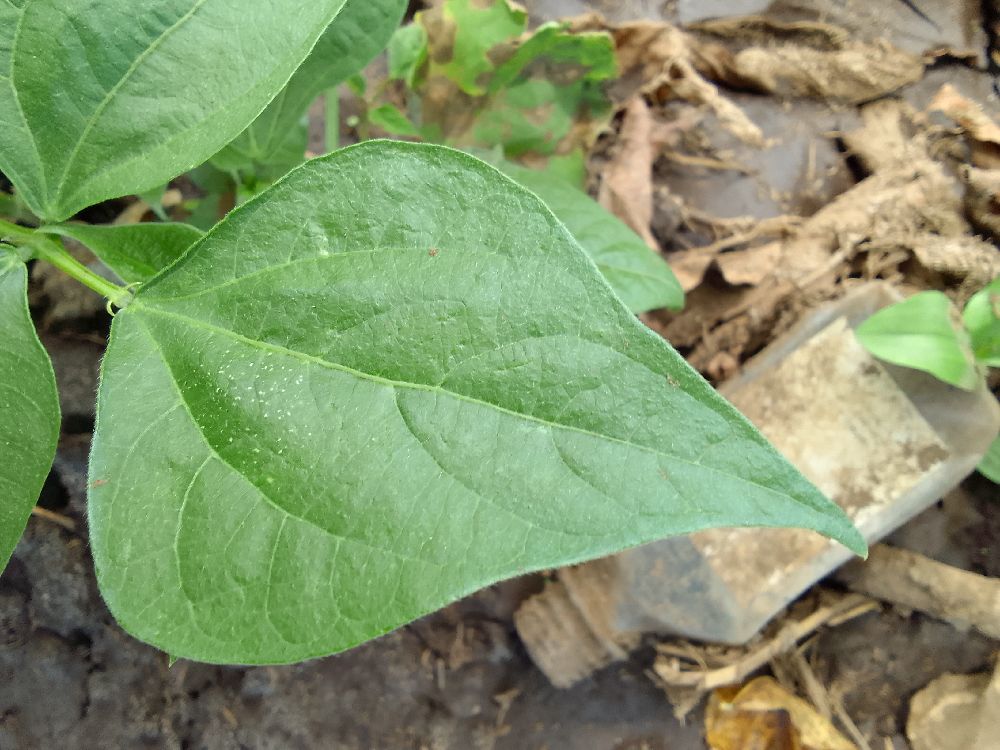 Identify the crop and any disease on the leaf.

common bean, healthy
